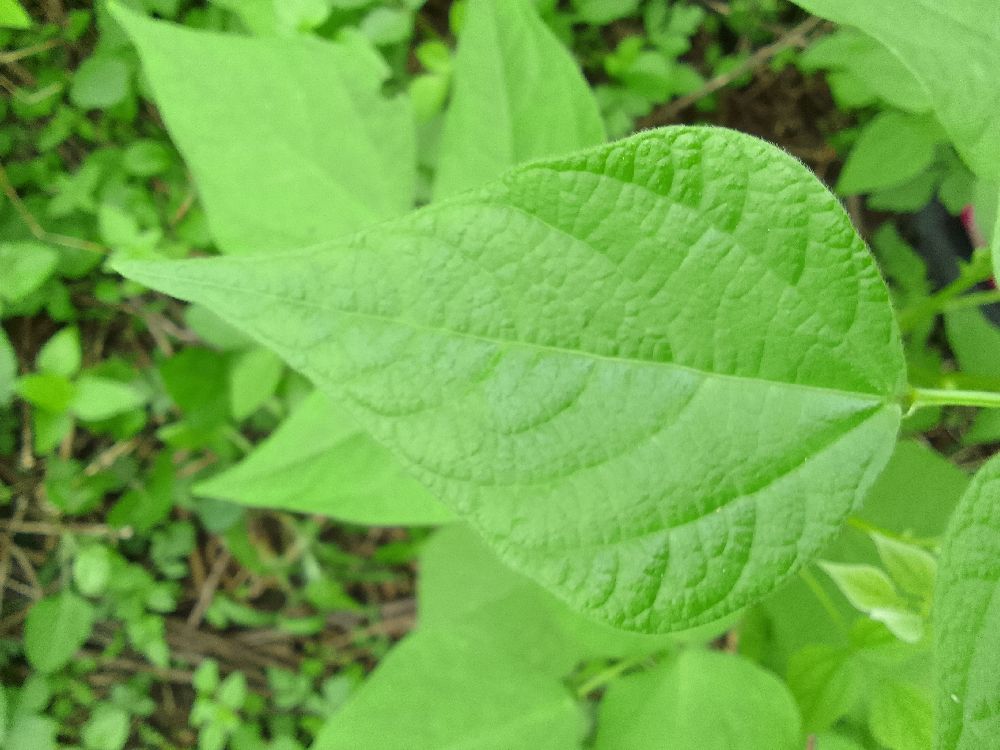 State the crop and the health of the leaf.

common bean, healthy
